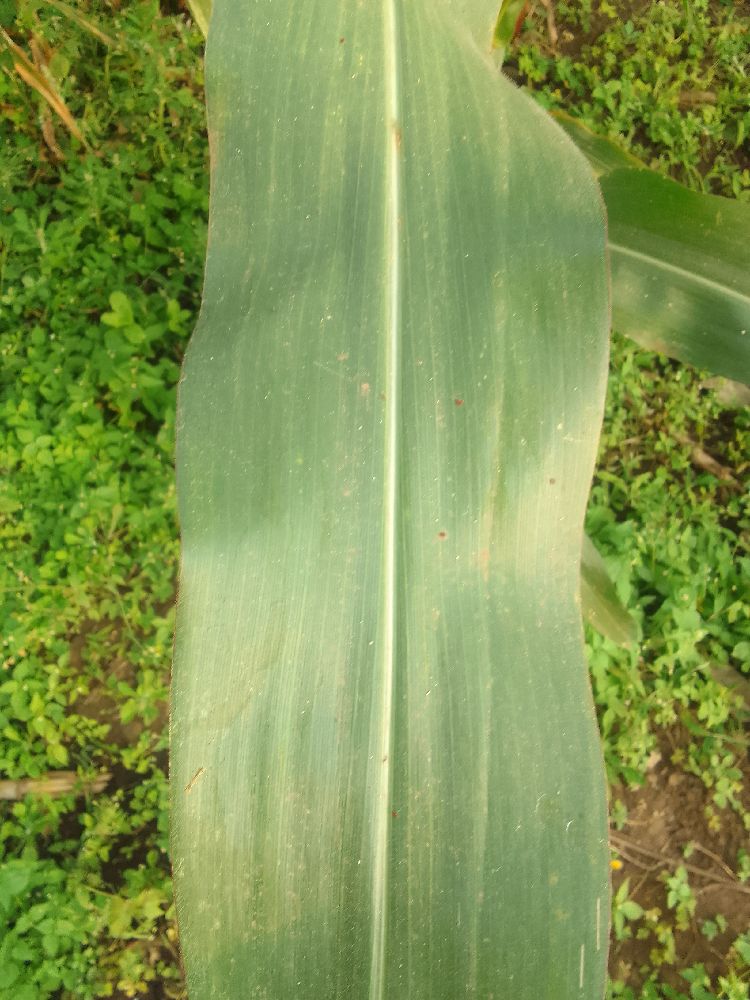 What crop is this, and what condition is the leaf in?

maize, healthy
